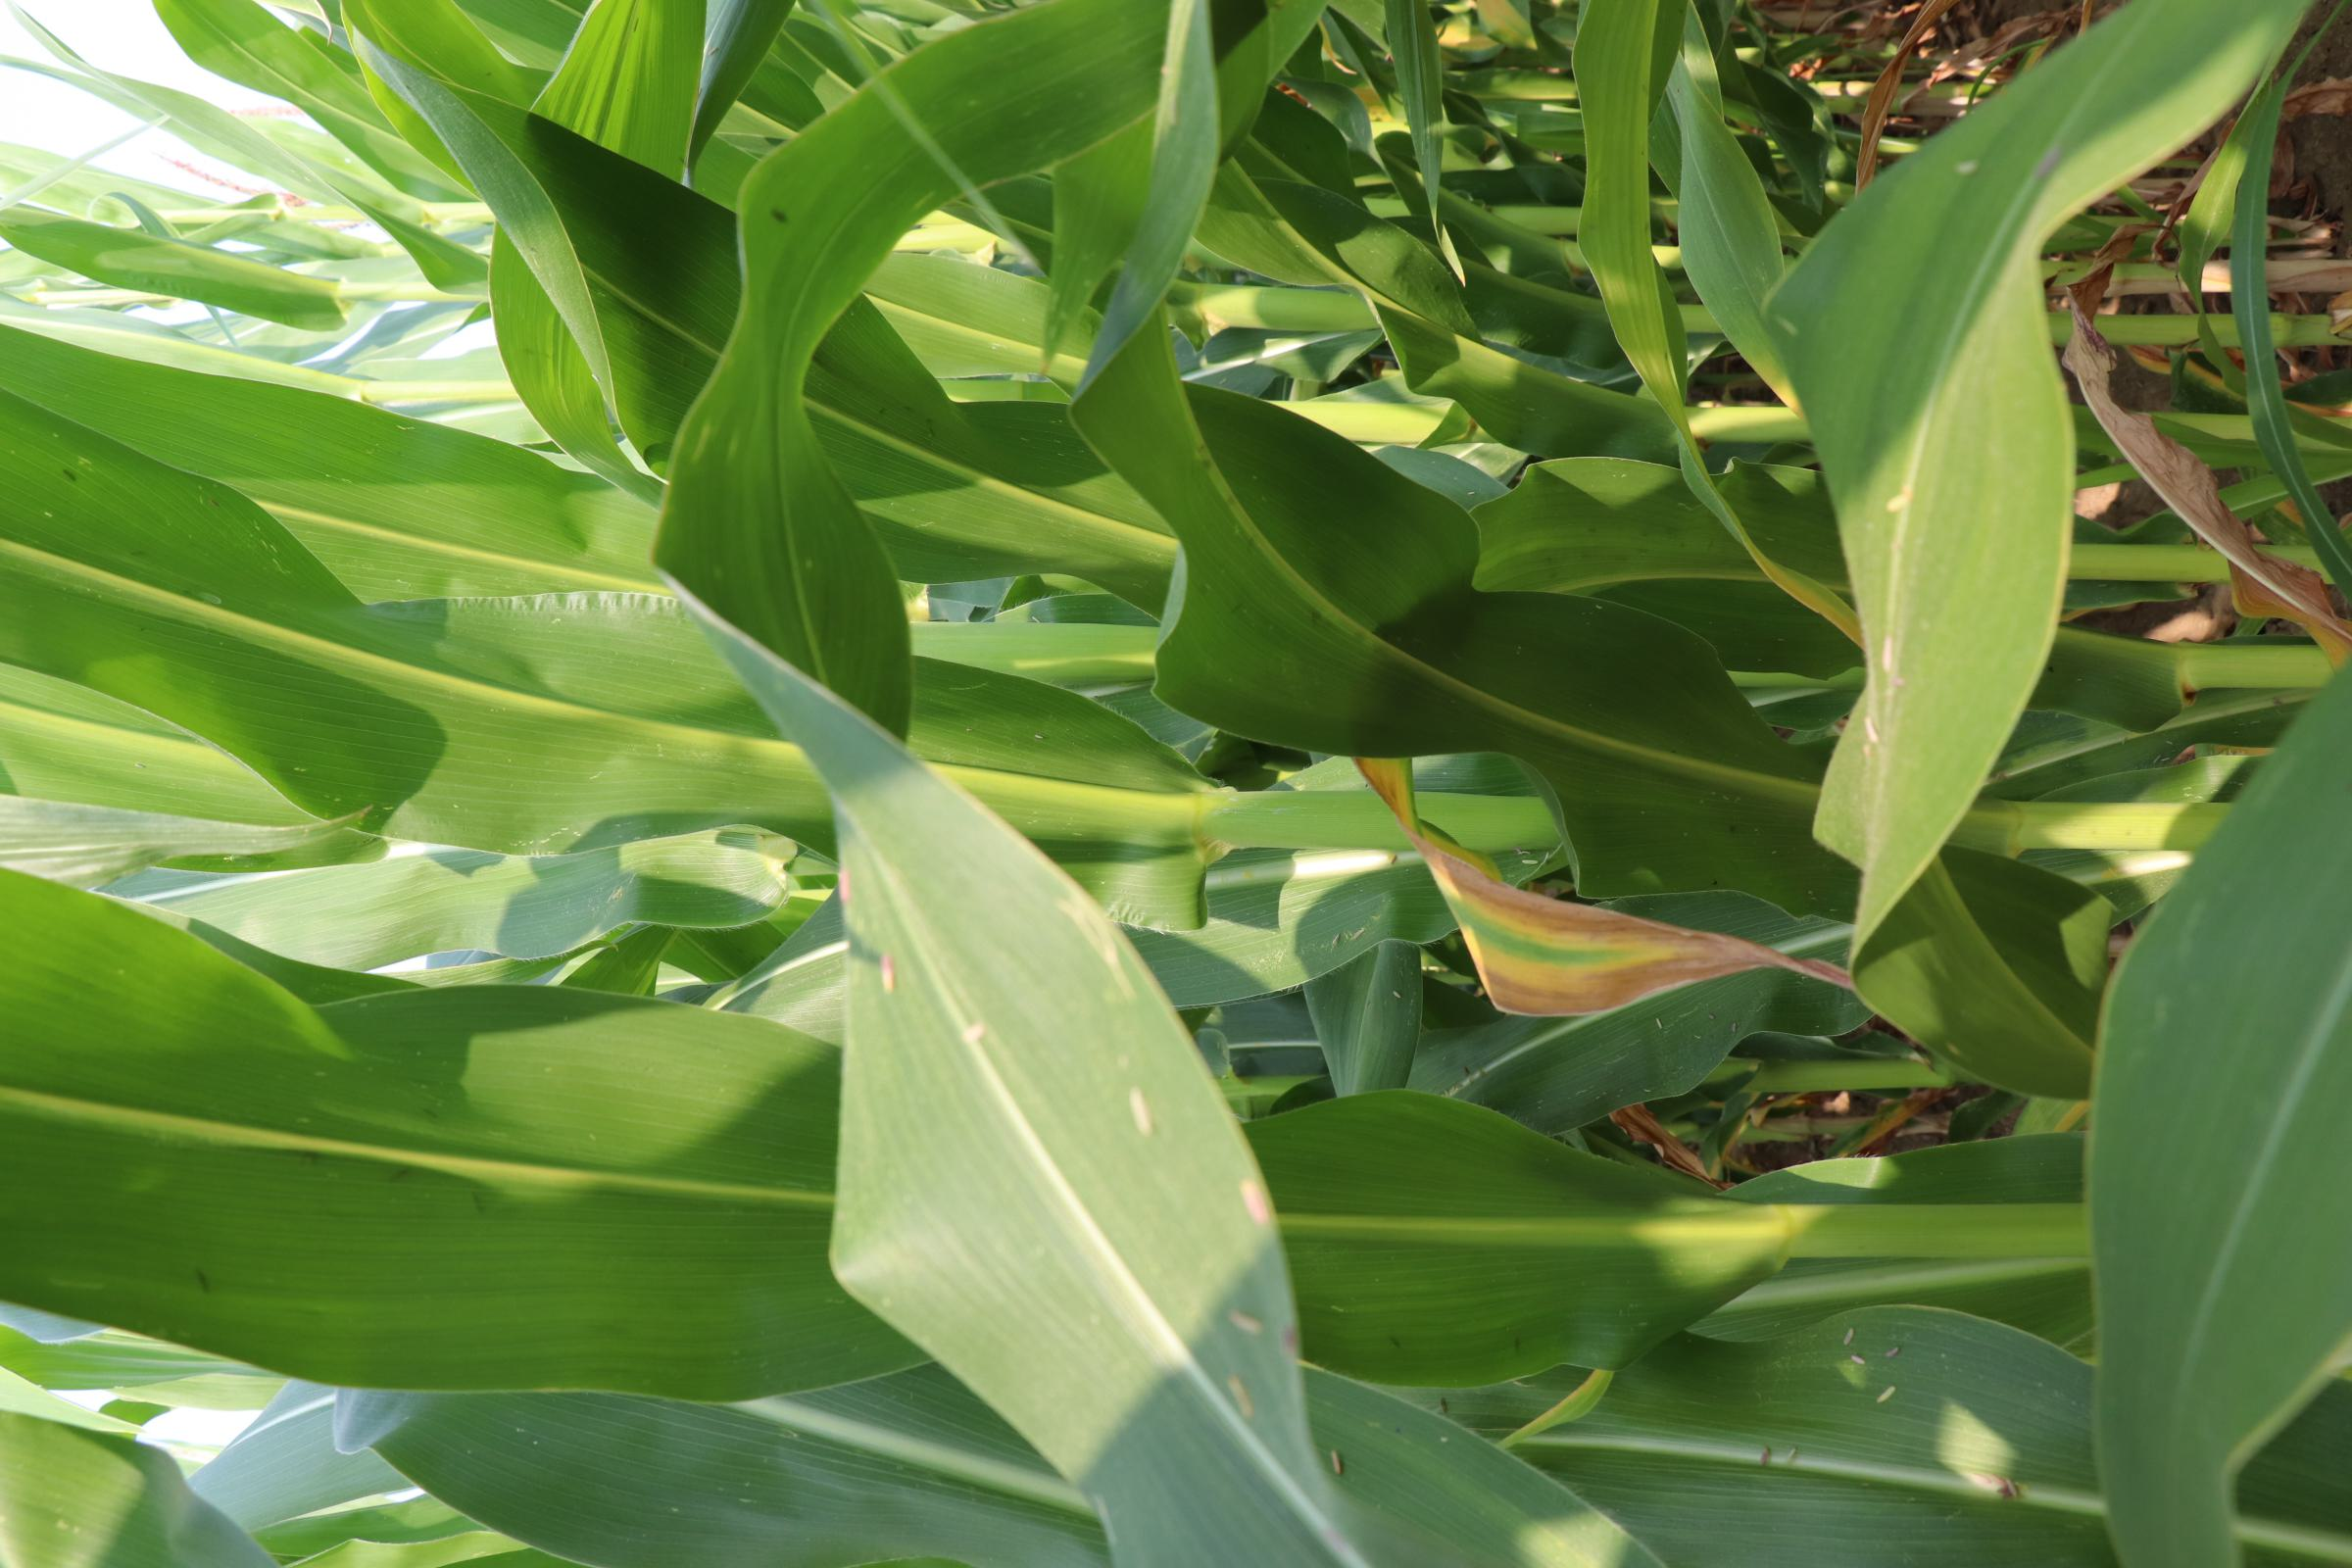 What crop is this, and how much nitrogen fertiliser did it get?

maize, reduced nitrogen fertilisation
